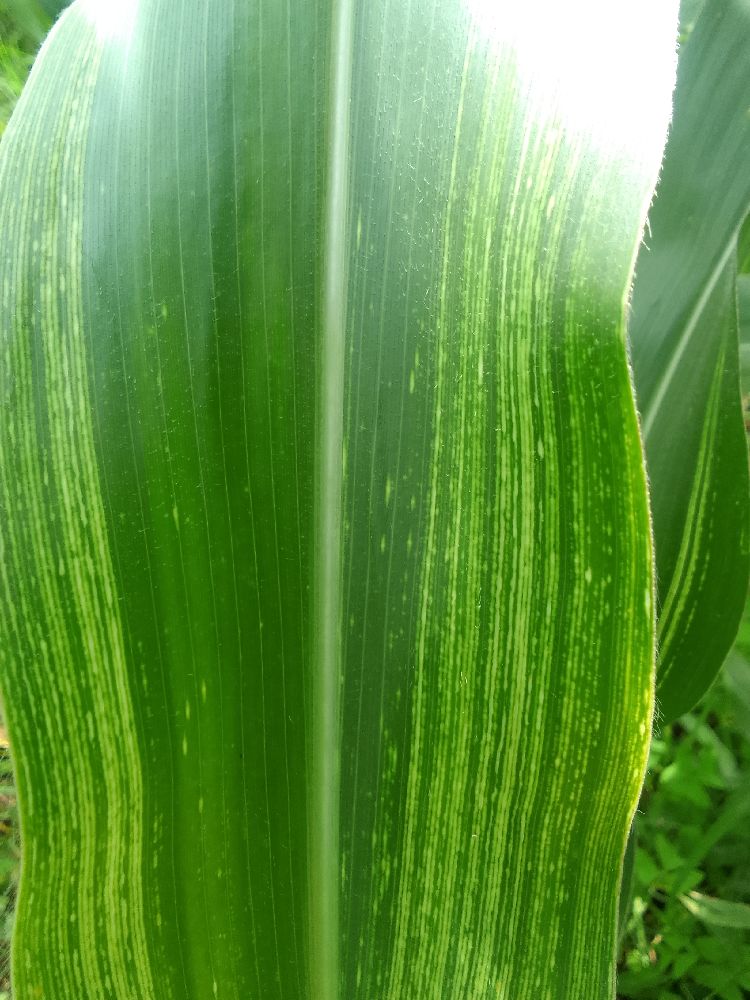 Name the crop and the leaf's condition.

maize, maize streak virus
